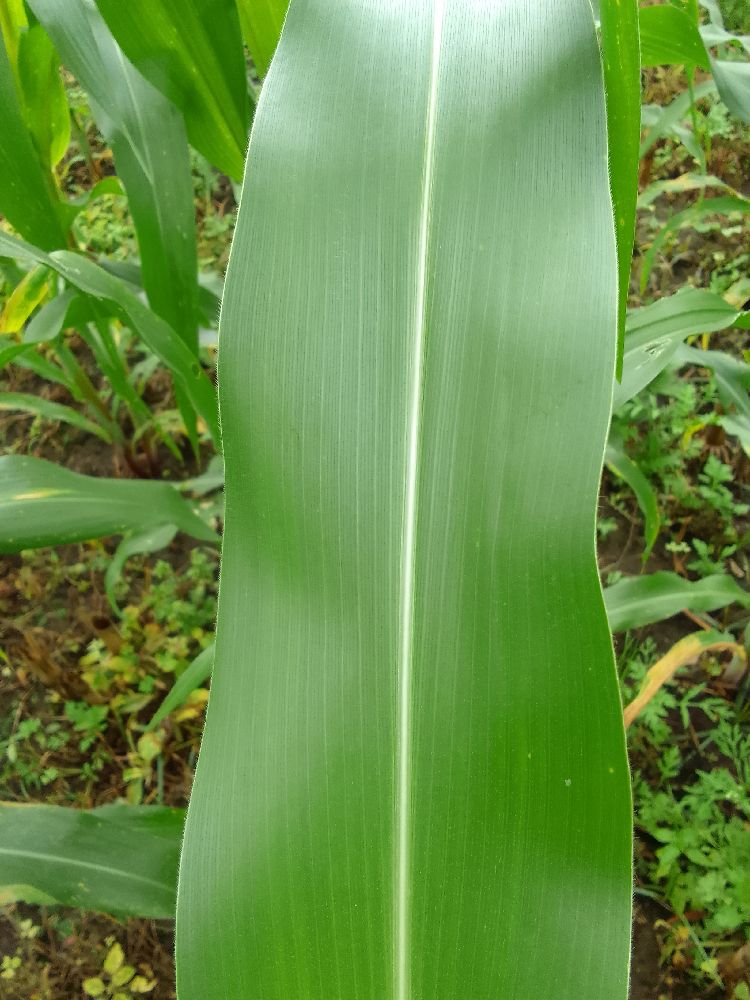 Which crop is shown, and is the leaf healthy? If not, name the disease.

maize, healthy
